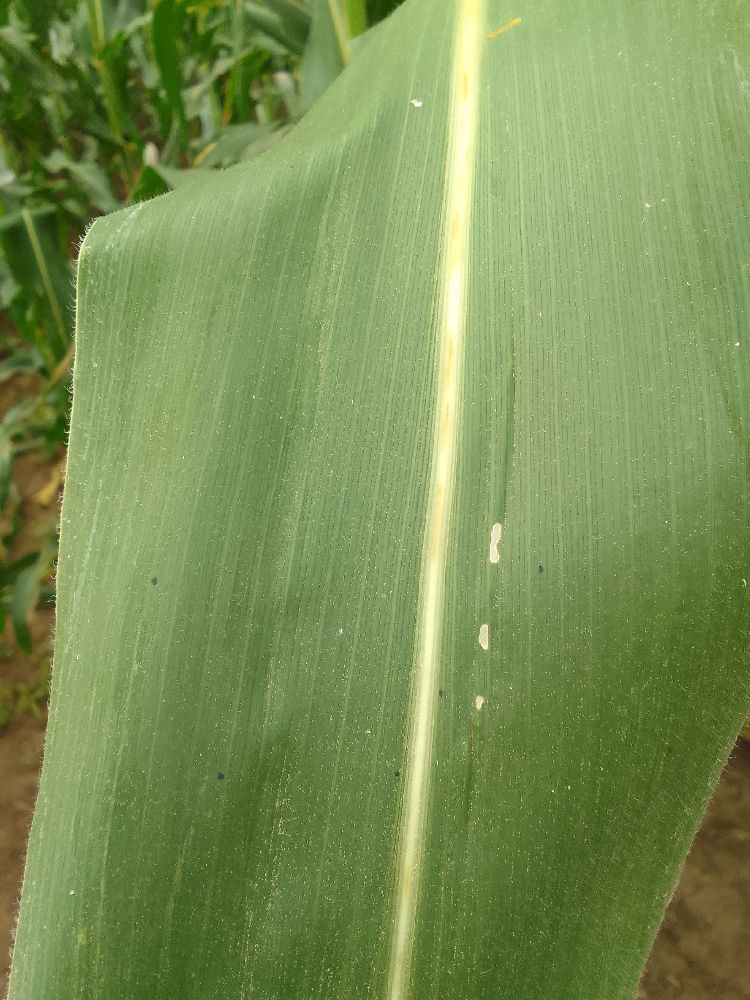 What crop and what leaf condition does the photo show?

maize, healthy
